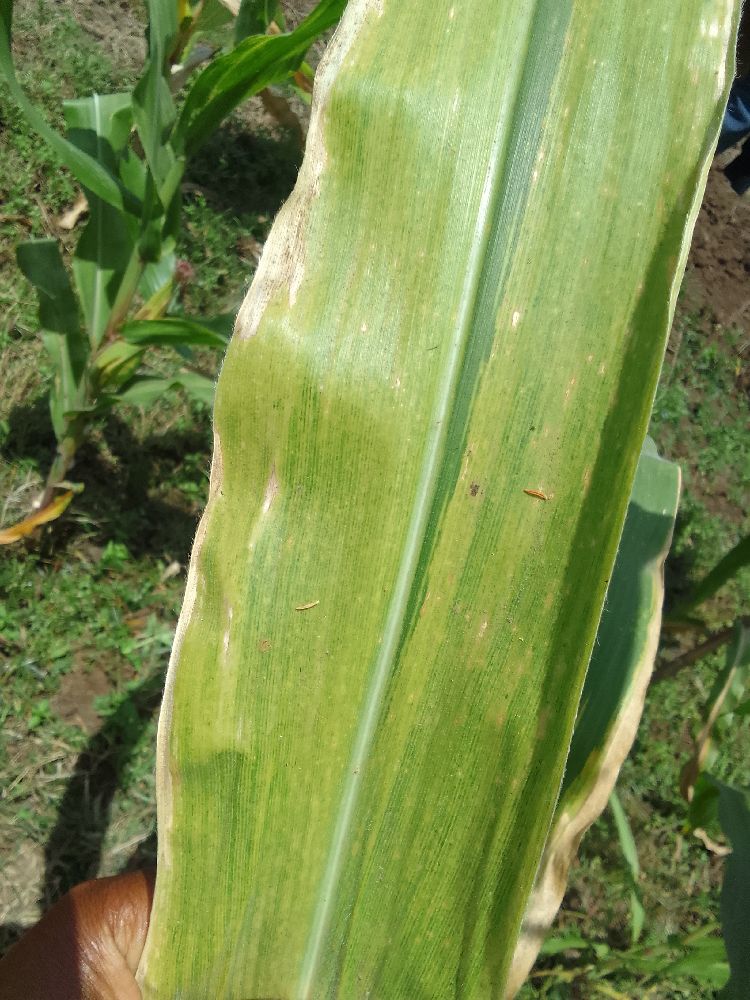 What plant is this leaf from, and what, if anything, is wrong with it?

maize, maize lethal necrosis
